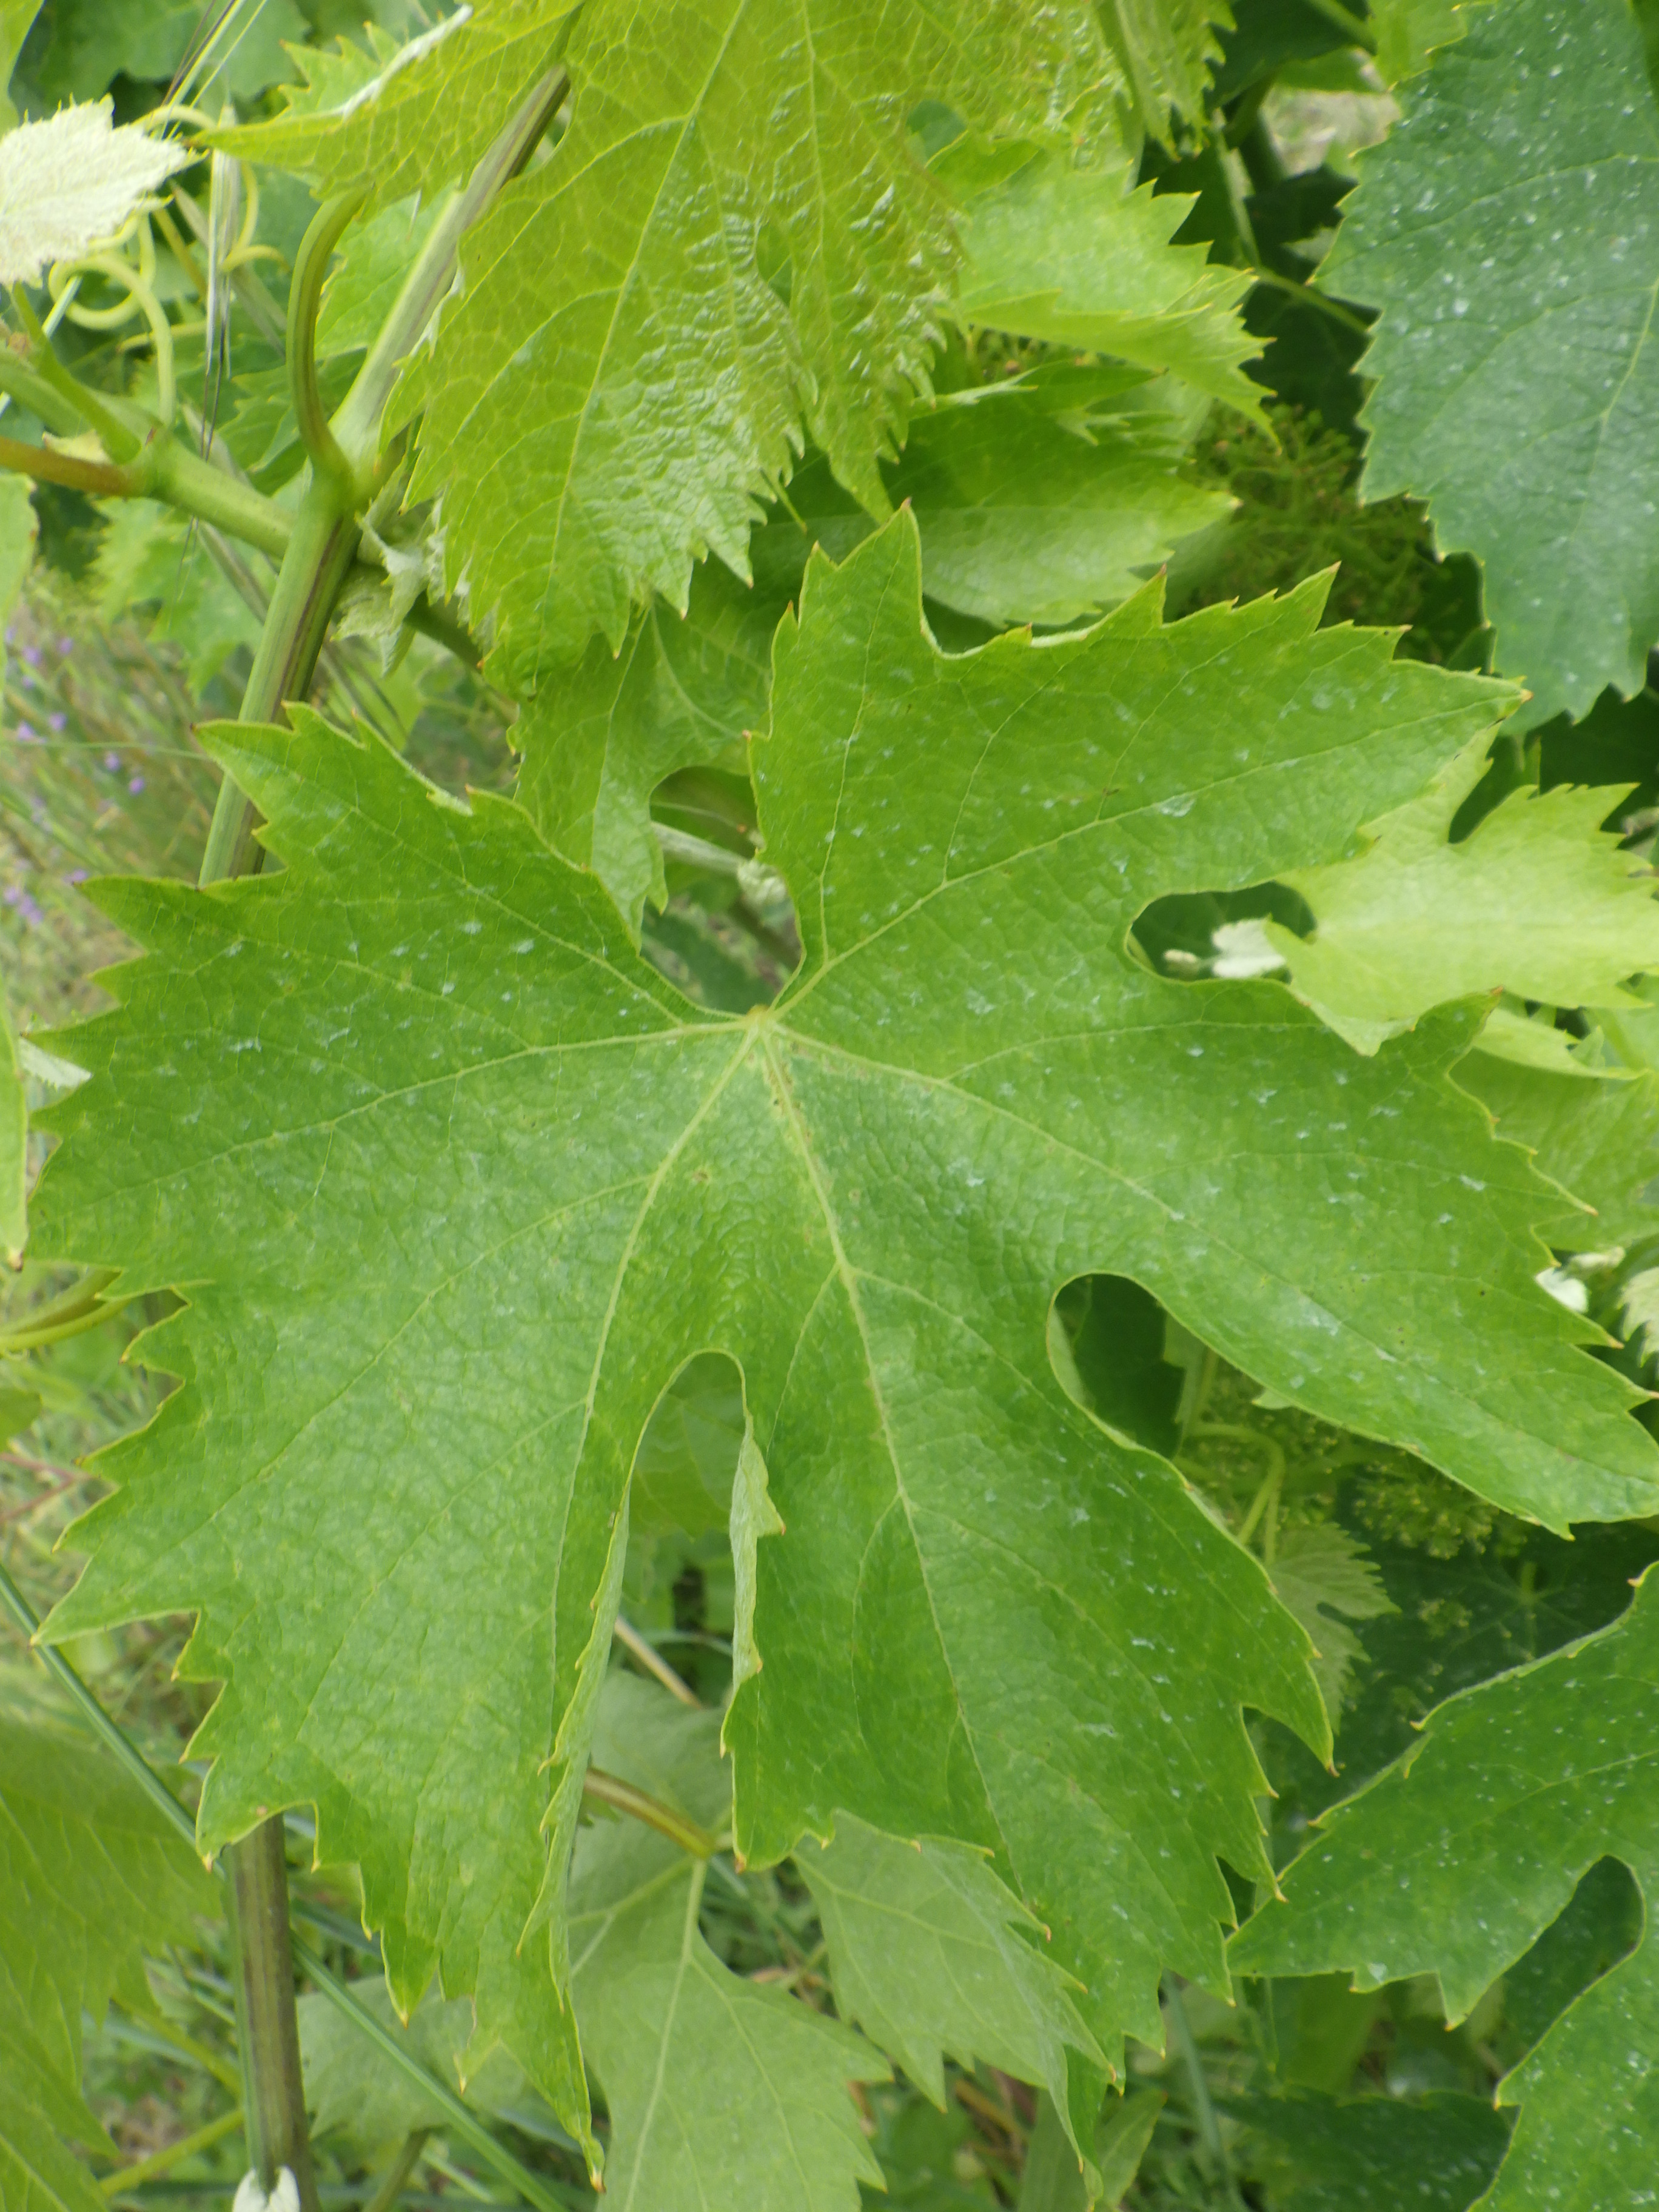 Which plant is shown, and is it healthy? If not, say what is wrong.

grapevine, phytophagous
